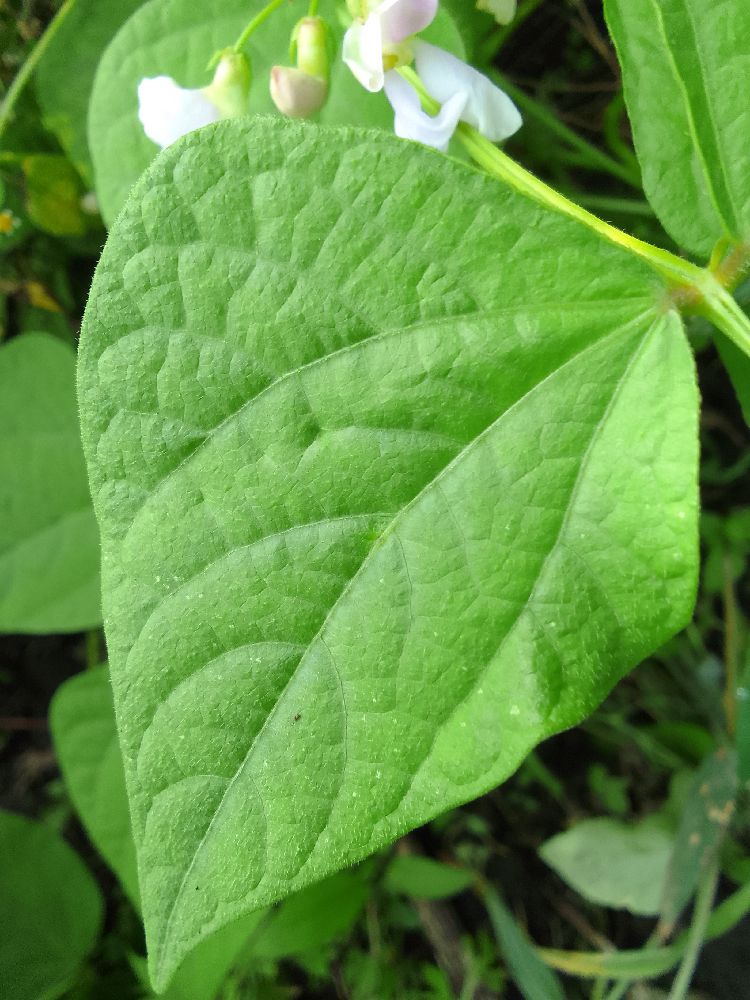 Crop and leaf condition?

common bean, healthy
